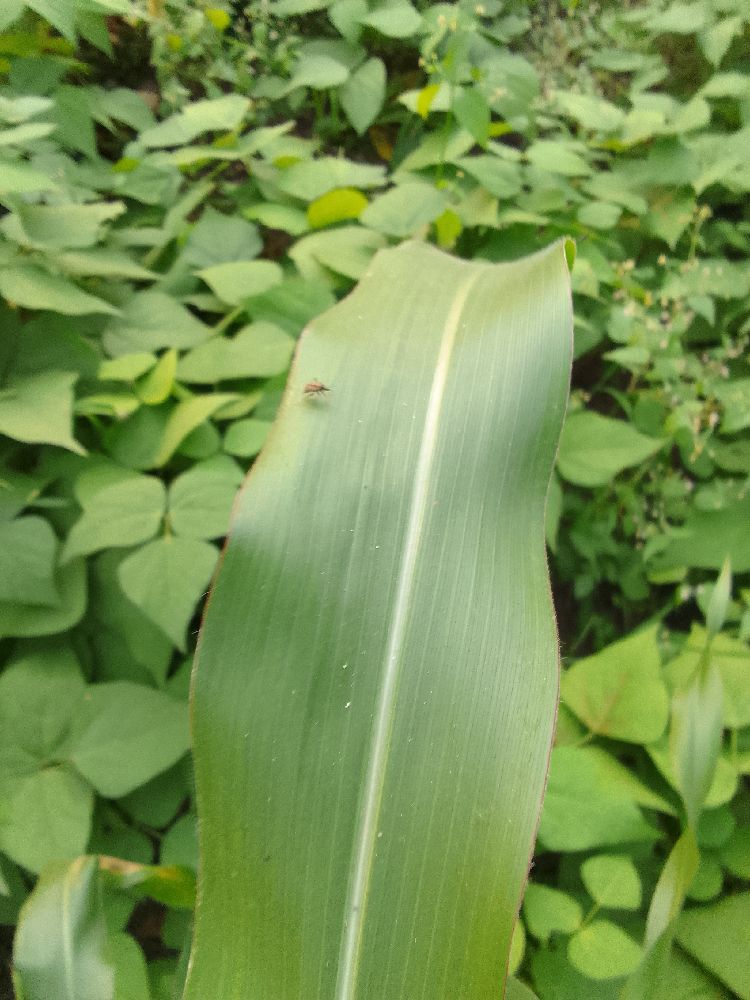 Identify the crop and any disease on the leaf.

maize, healthy
